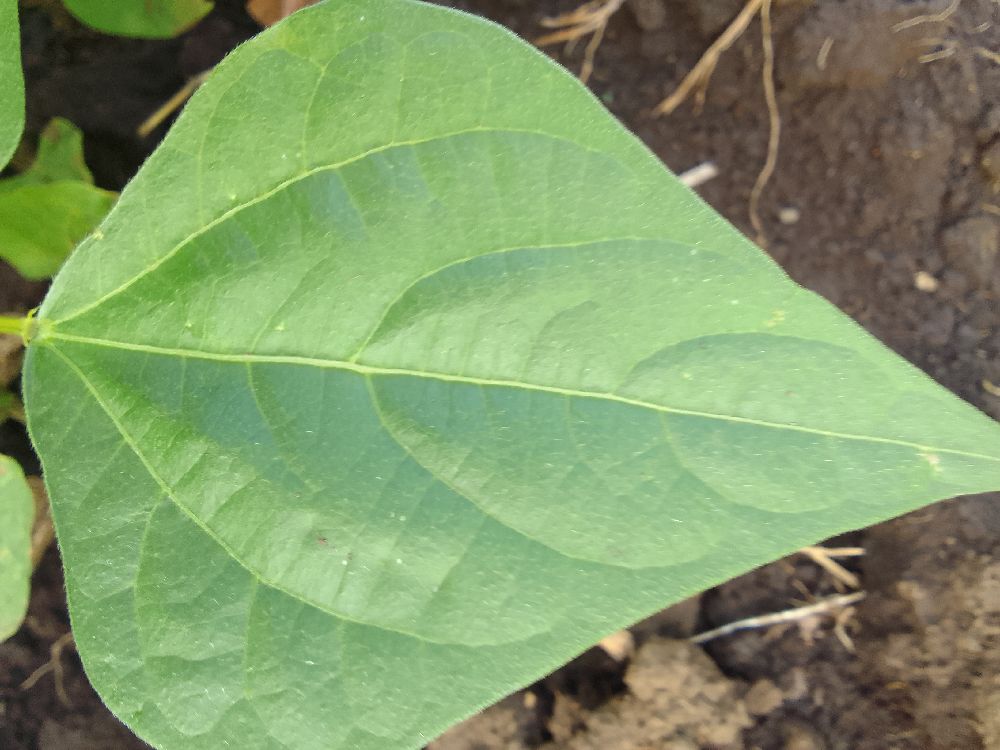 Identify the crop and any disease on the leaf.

common bean, healthy
